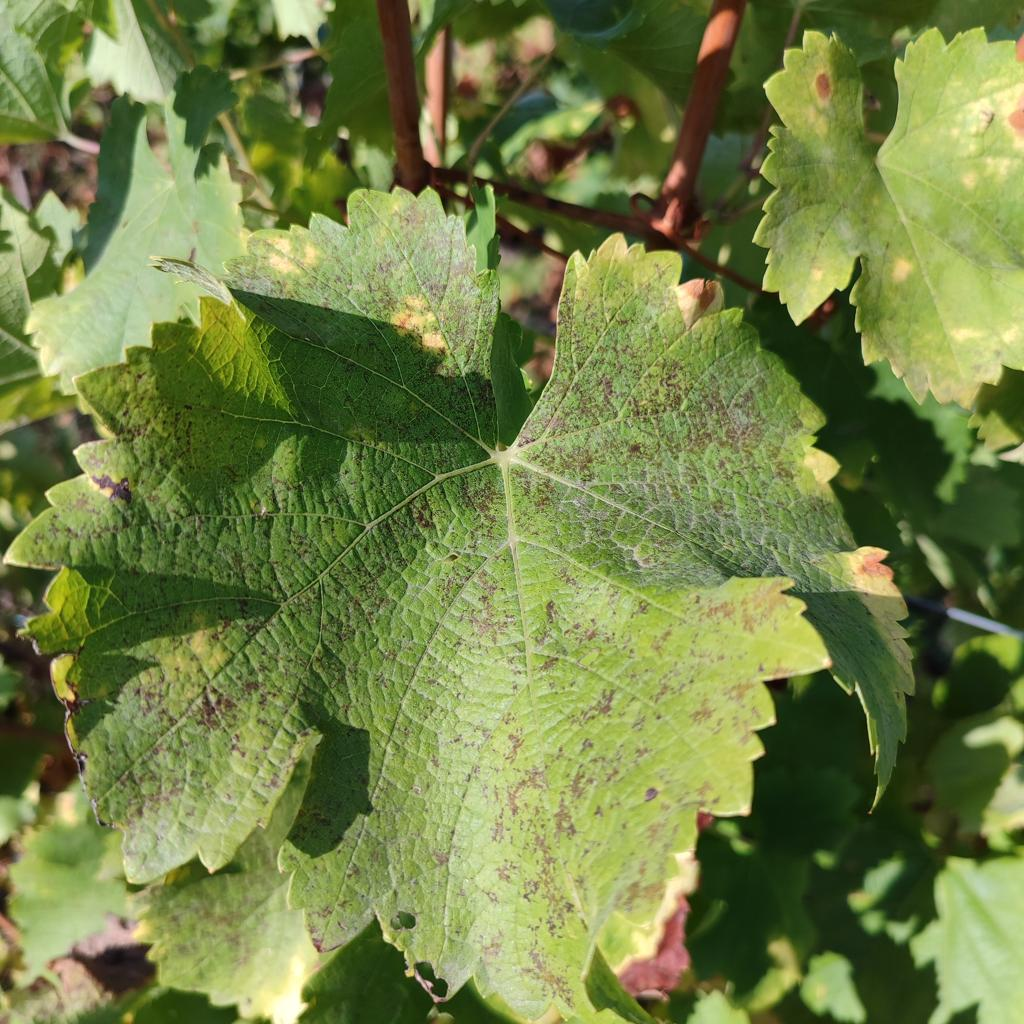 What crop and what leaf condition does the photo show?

grapevine, powdery mildew
